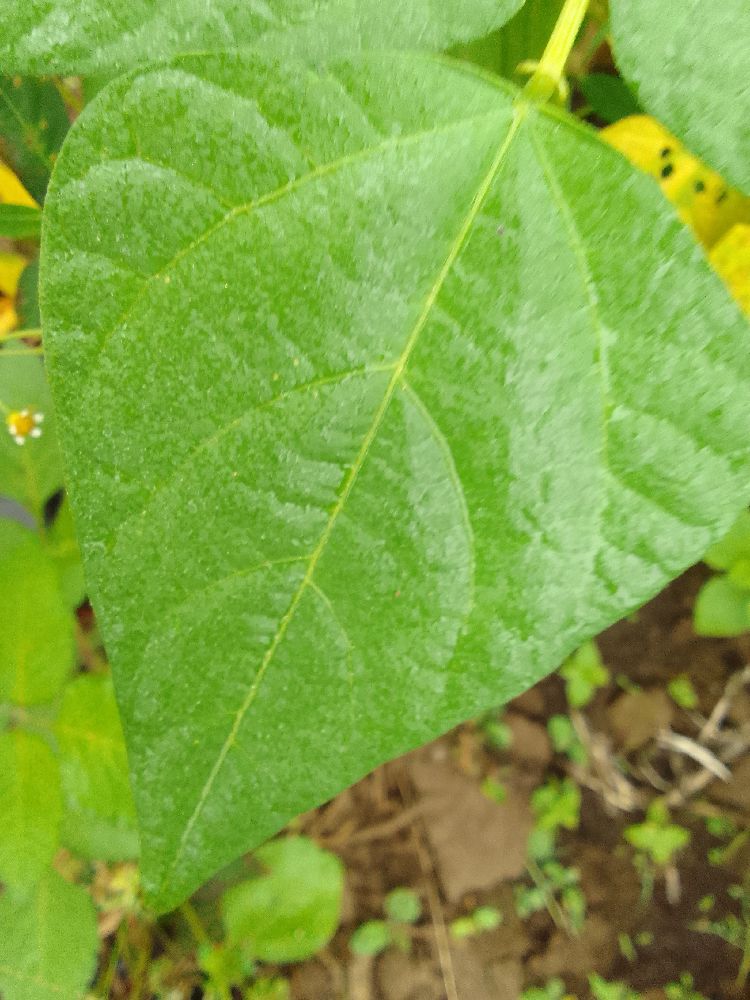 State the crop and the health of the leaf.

common bean, healthy
